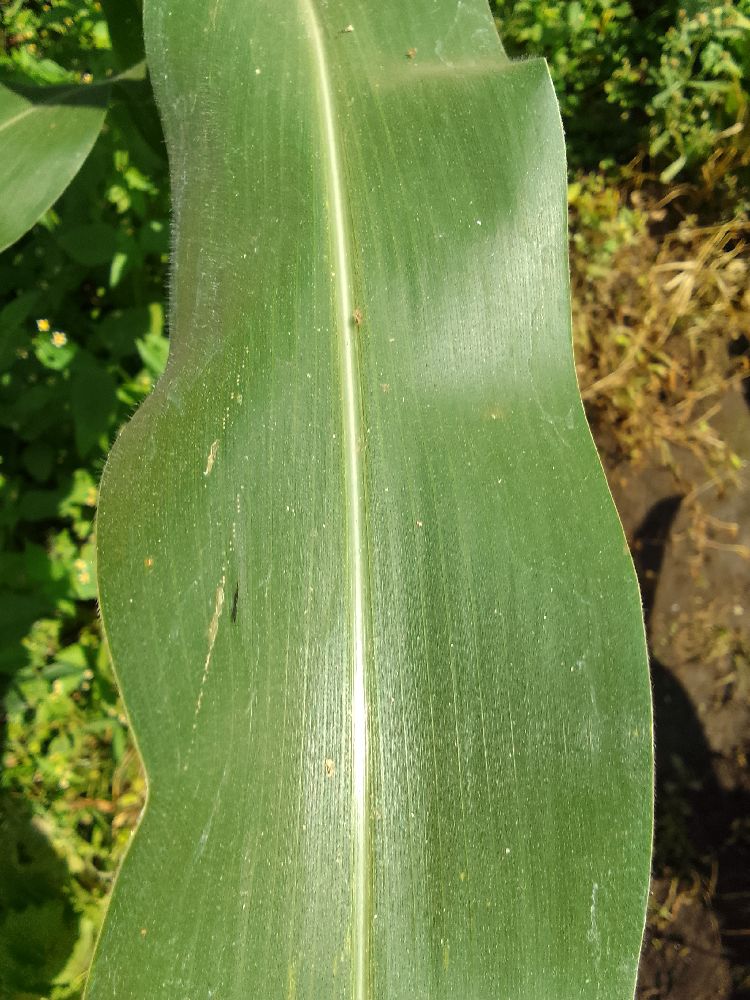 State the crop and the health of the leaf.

maize, healthy
